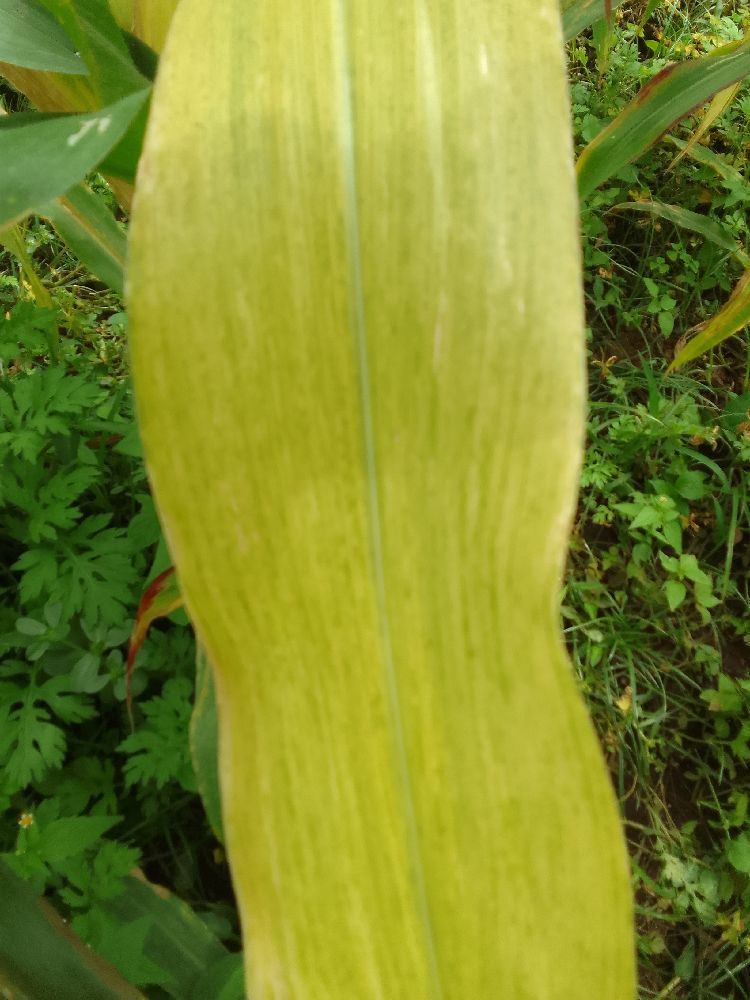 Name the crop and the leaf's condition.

maize, maize lethal necrosis
